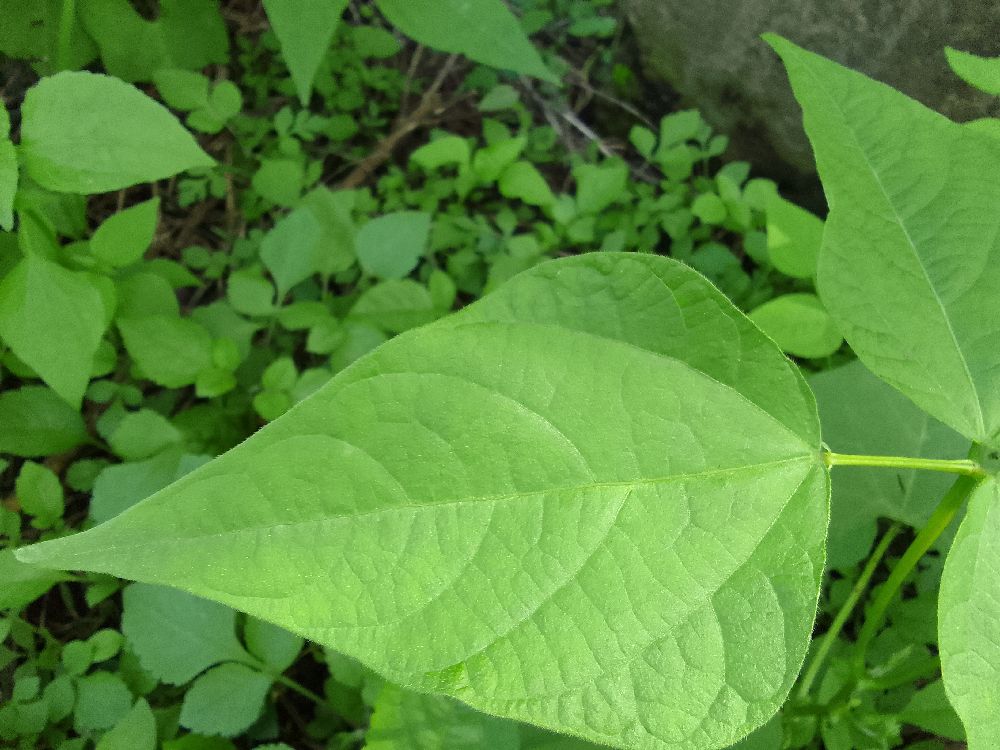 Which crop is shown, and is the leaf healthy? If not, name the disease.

common bean, healthy
